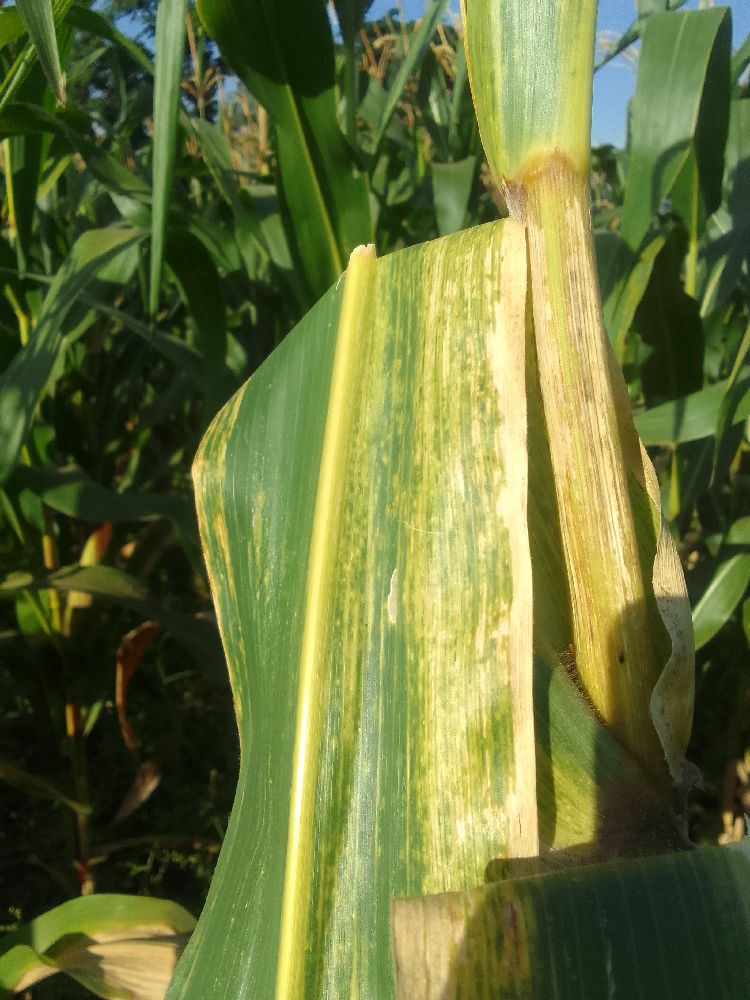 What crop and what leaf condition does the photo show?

maize, maize lethal necrosis
